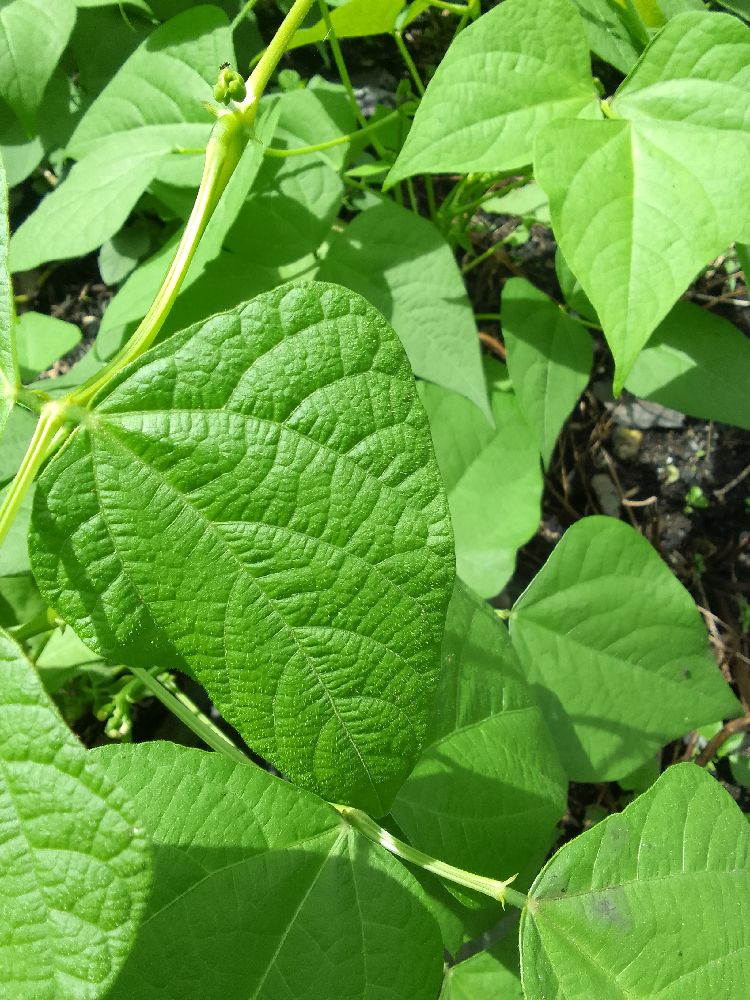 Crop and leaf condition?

common bean, healthy
